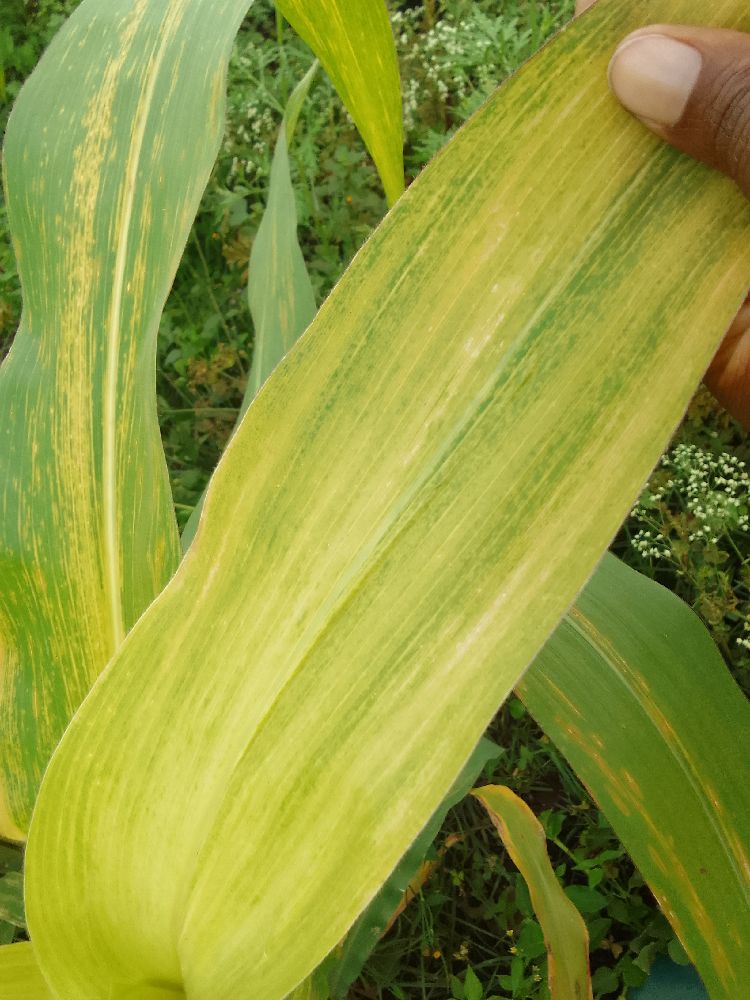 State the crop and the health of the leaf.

maize, maize lethal necrosis
